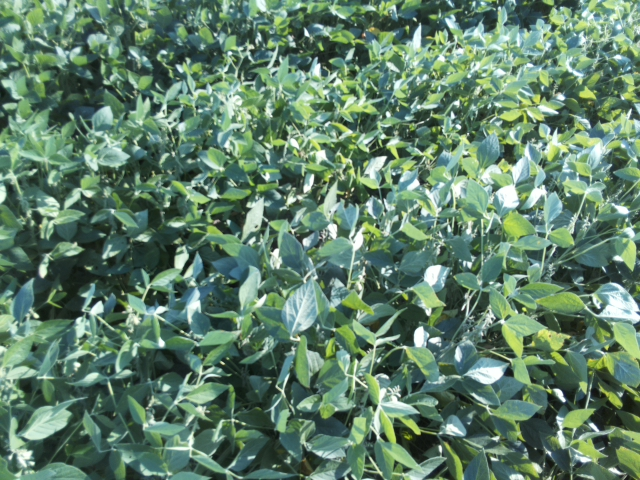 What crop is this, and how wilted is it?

soybean, slight leaflet or petiole turgor loss in upper canopy
